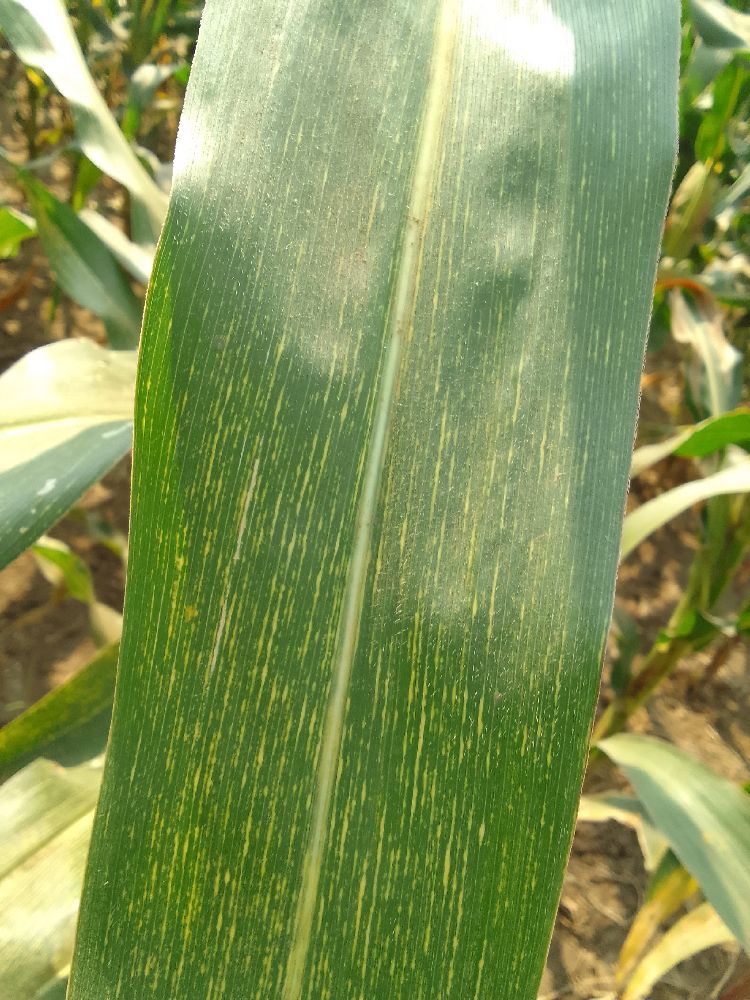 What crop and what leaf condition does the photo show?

maize, maize streak virus
